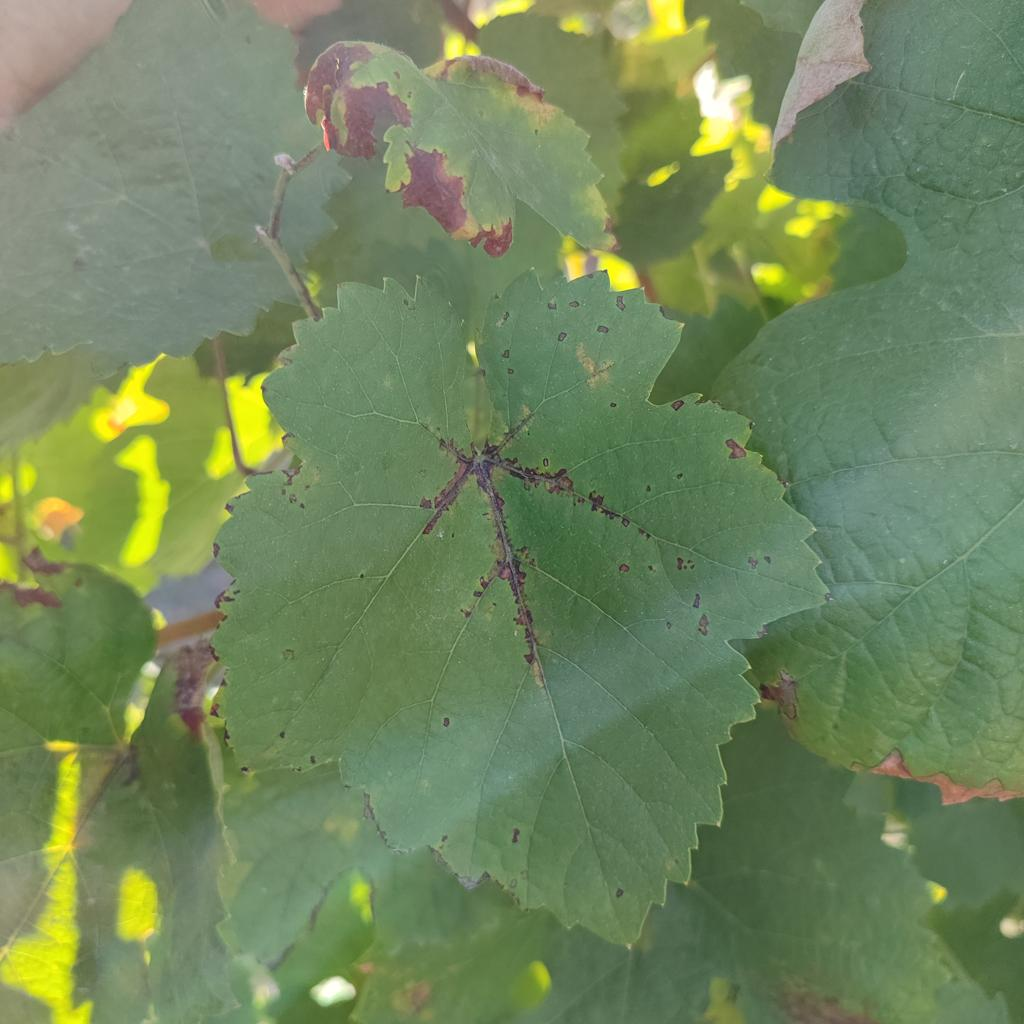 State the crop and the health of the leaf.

grapevine, downy mildew
